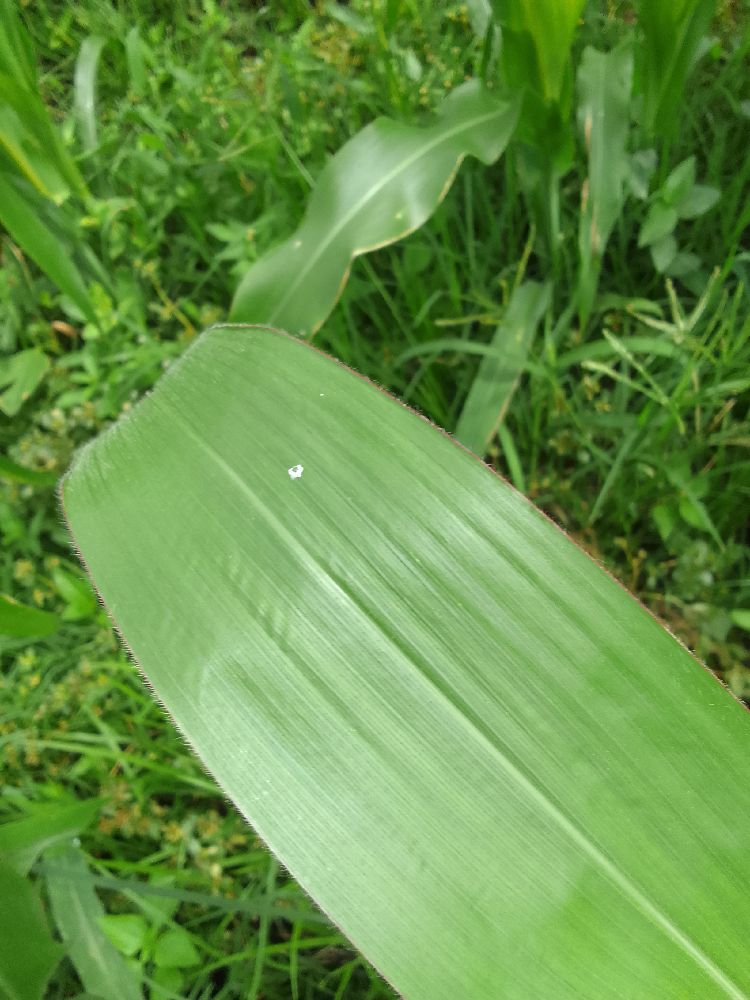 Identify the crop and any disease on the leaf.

maize, healthy
